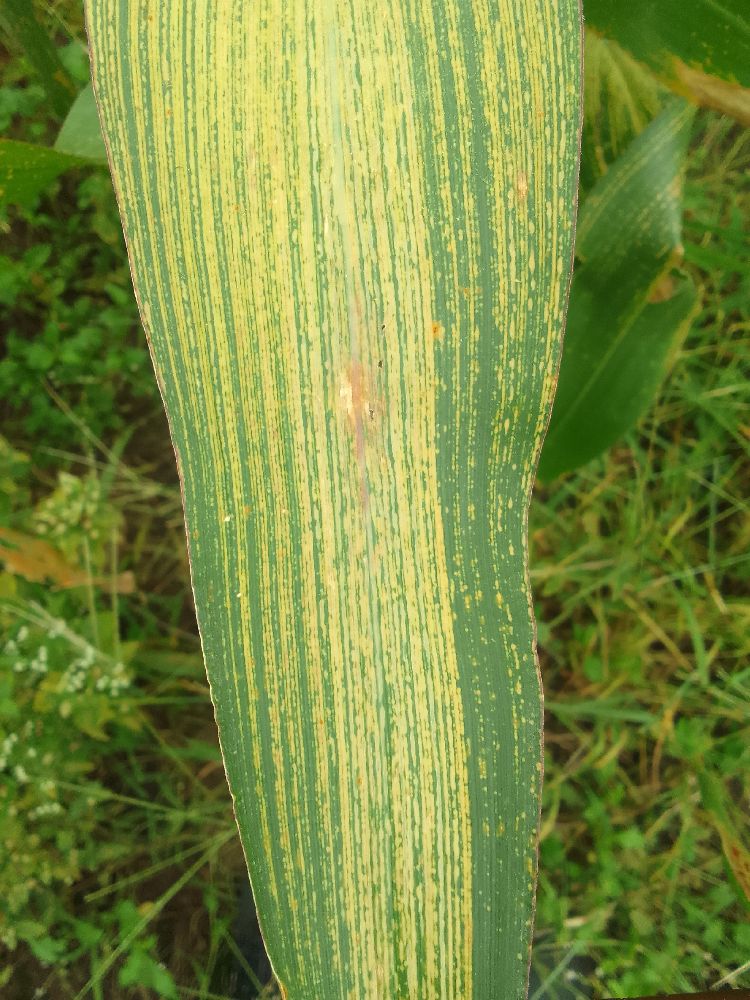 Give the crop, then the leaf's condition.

maize, maize streak virus
